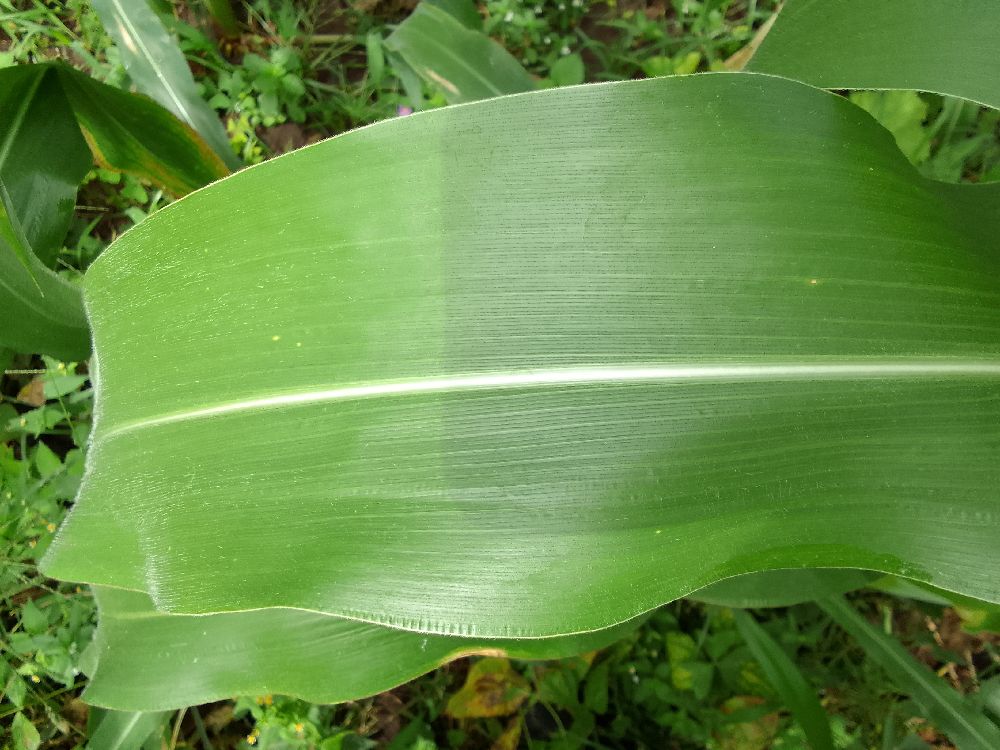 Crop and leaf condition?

maize, healthy
